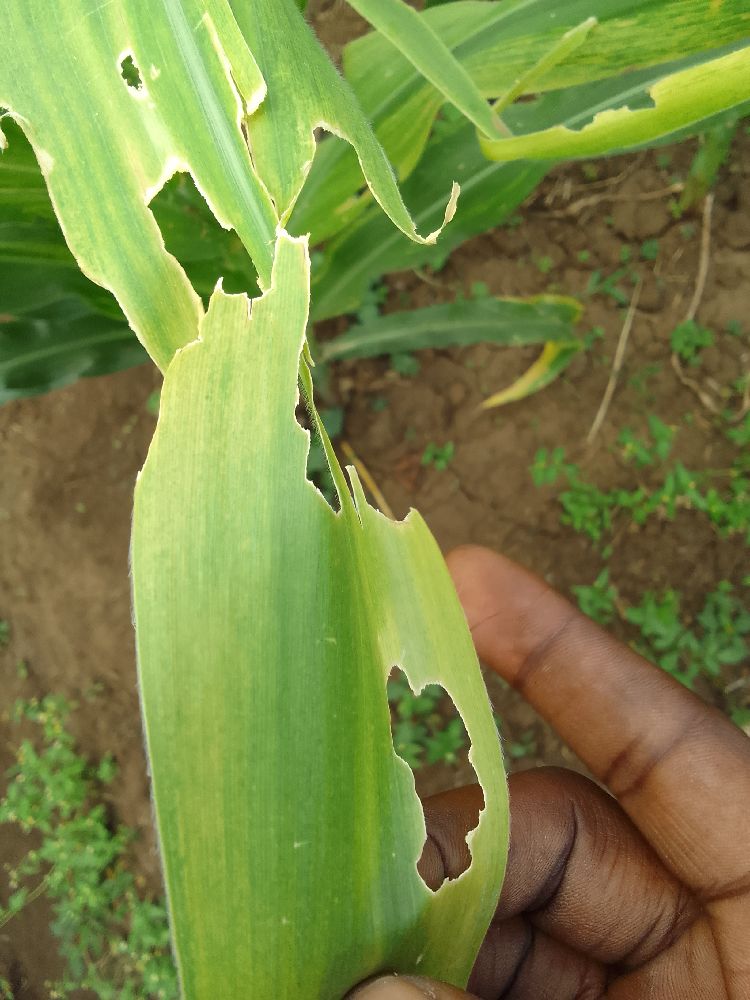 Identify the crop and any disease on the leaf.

maize, maize lethal necrosis
